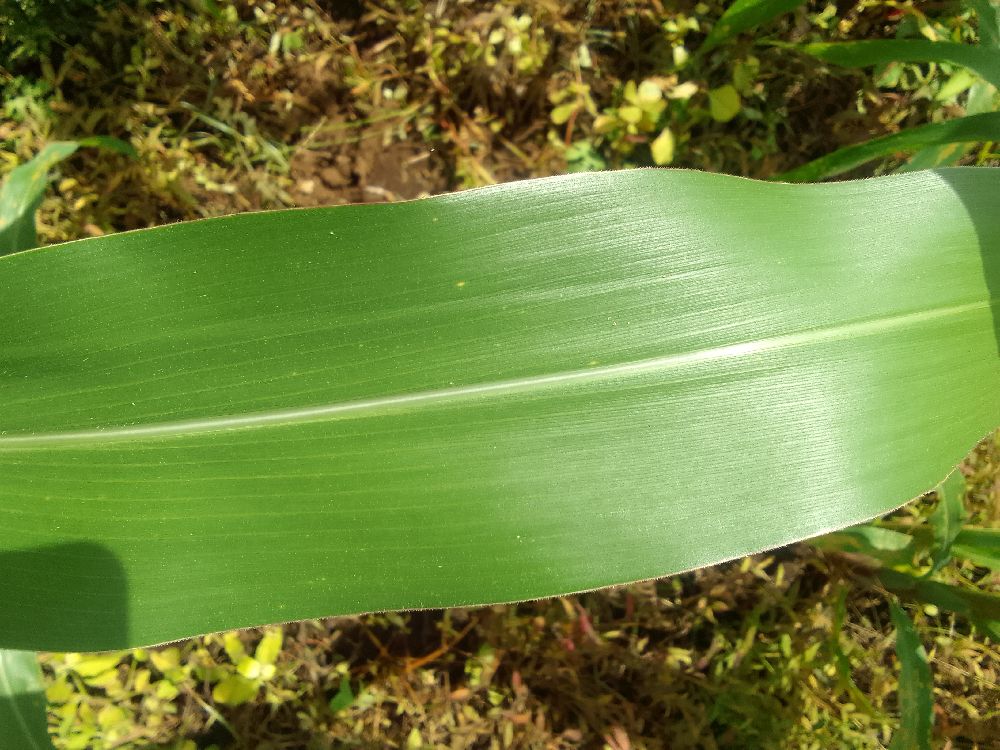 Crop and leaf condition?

maize, healthy
